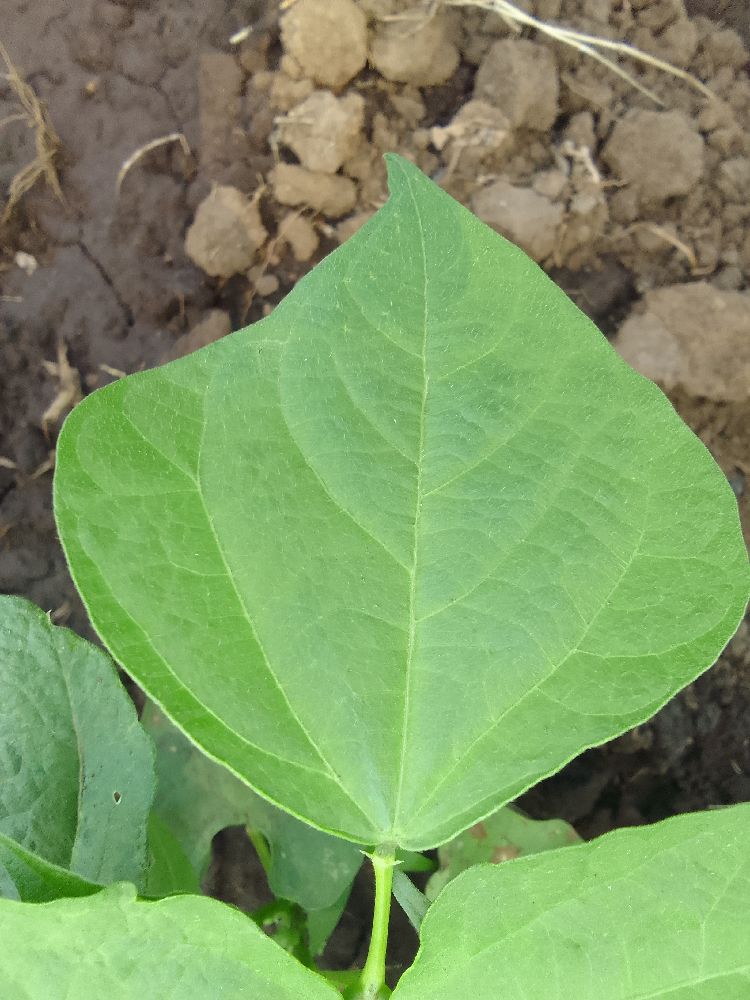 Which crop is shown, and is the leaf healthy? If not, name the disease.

common bean, healthy
